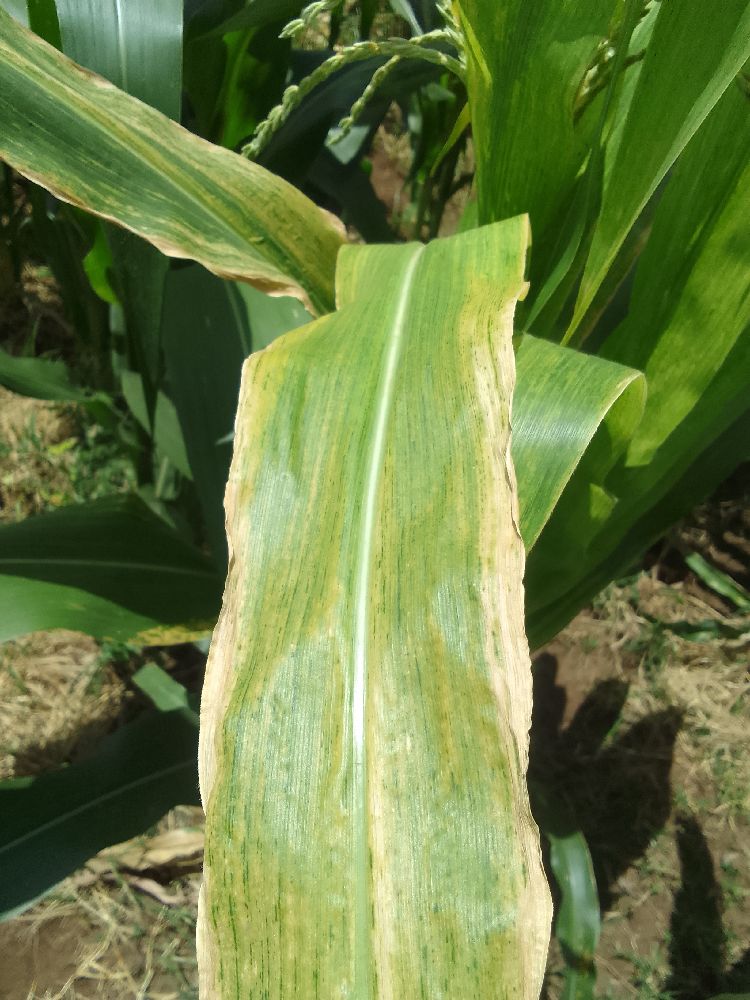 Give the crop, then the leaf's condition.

maize, maize lethal necrosis
